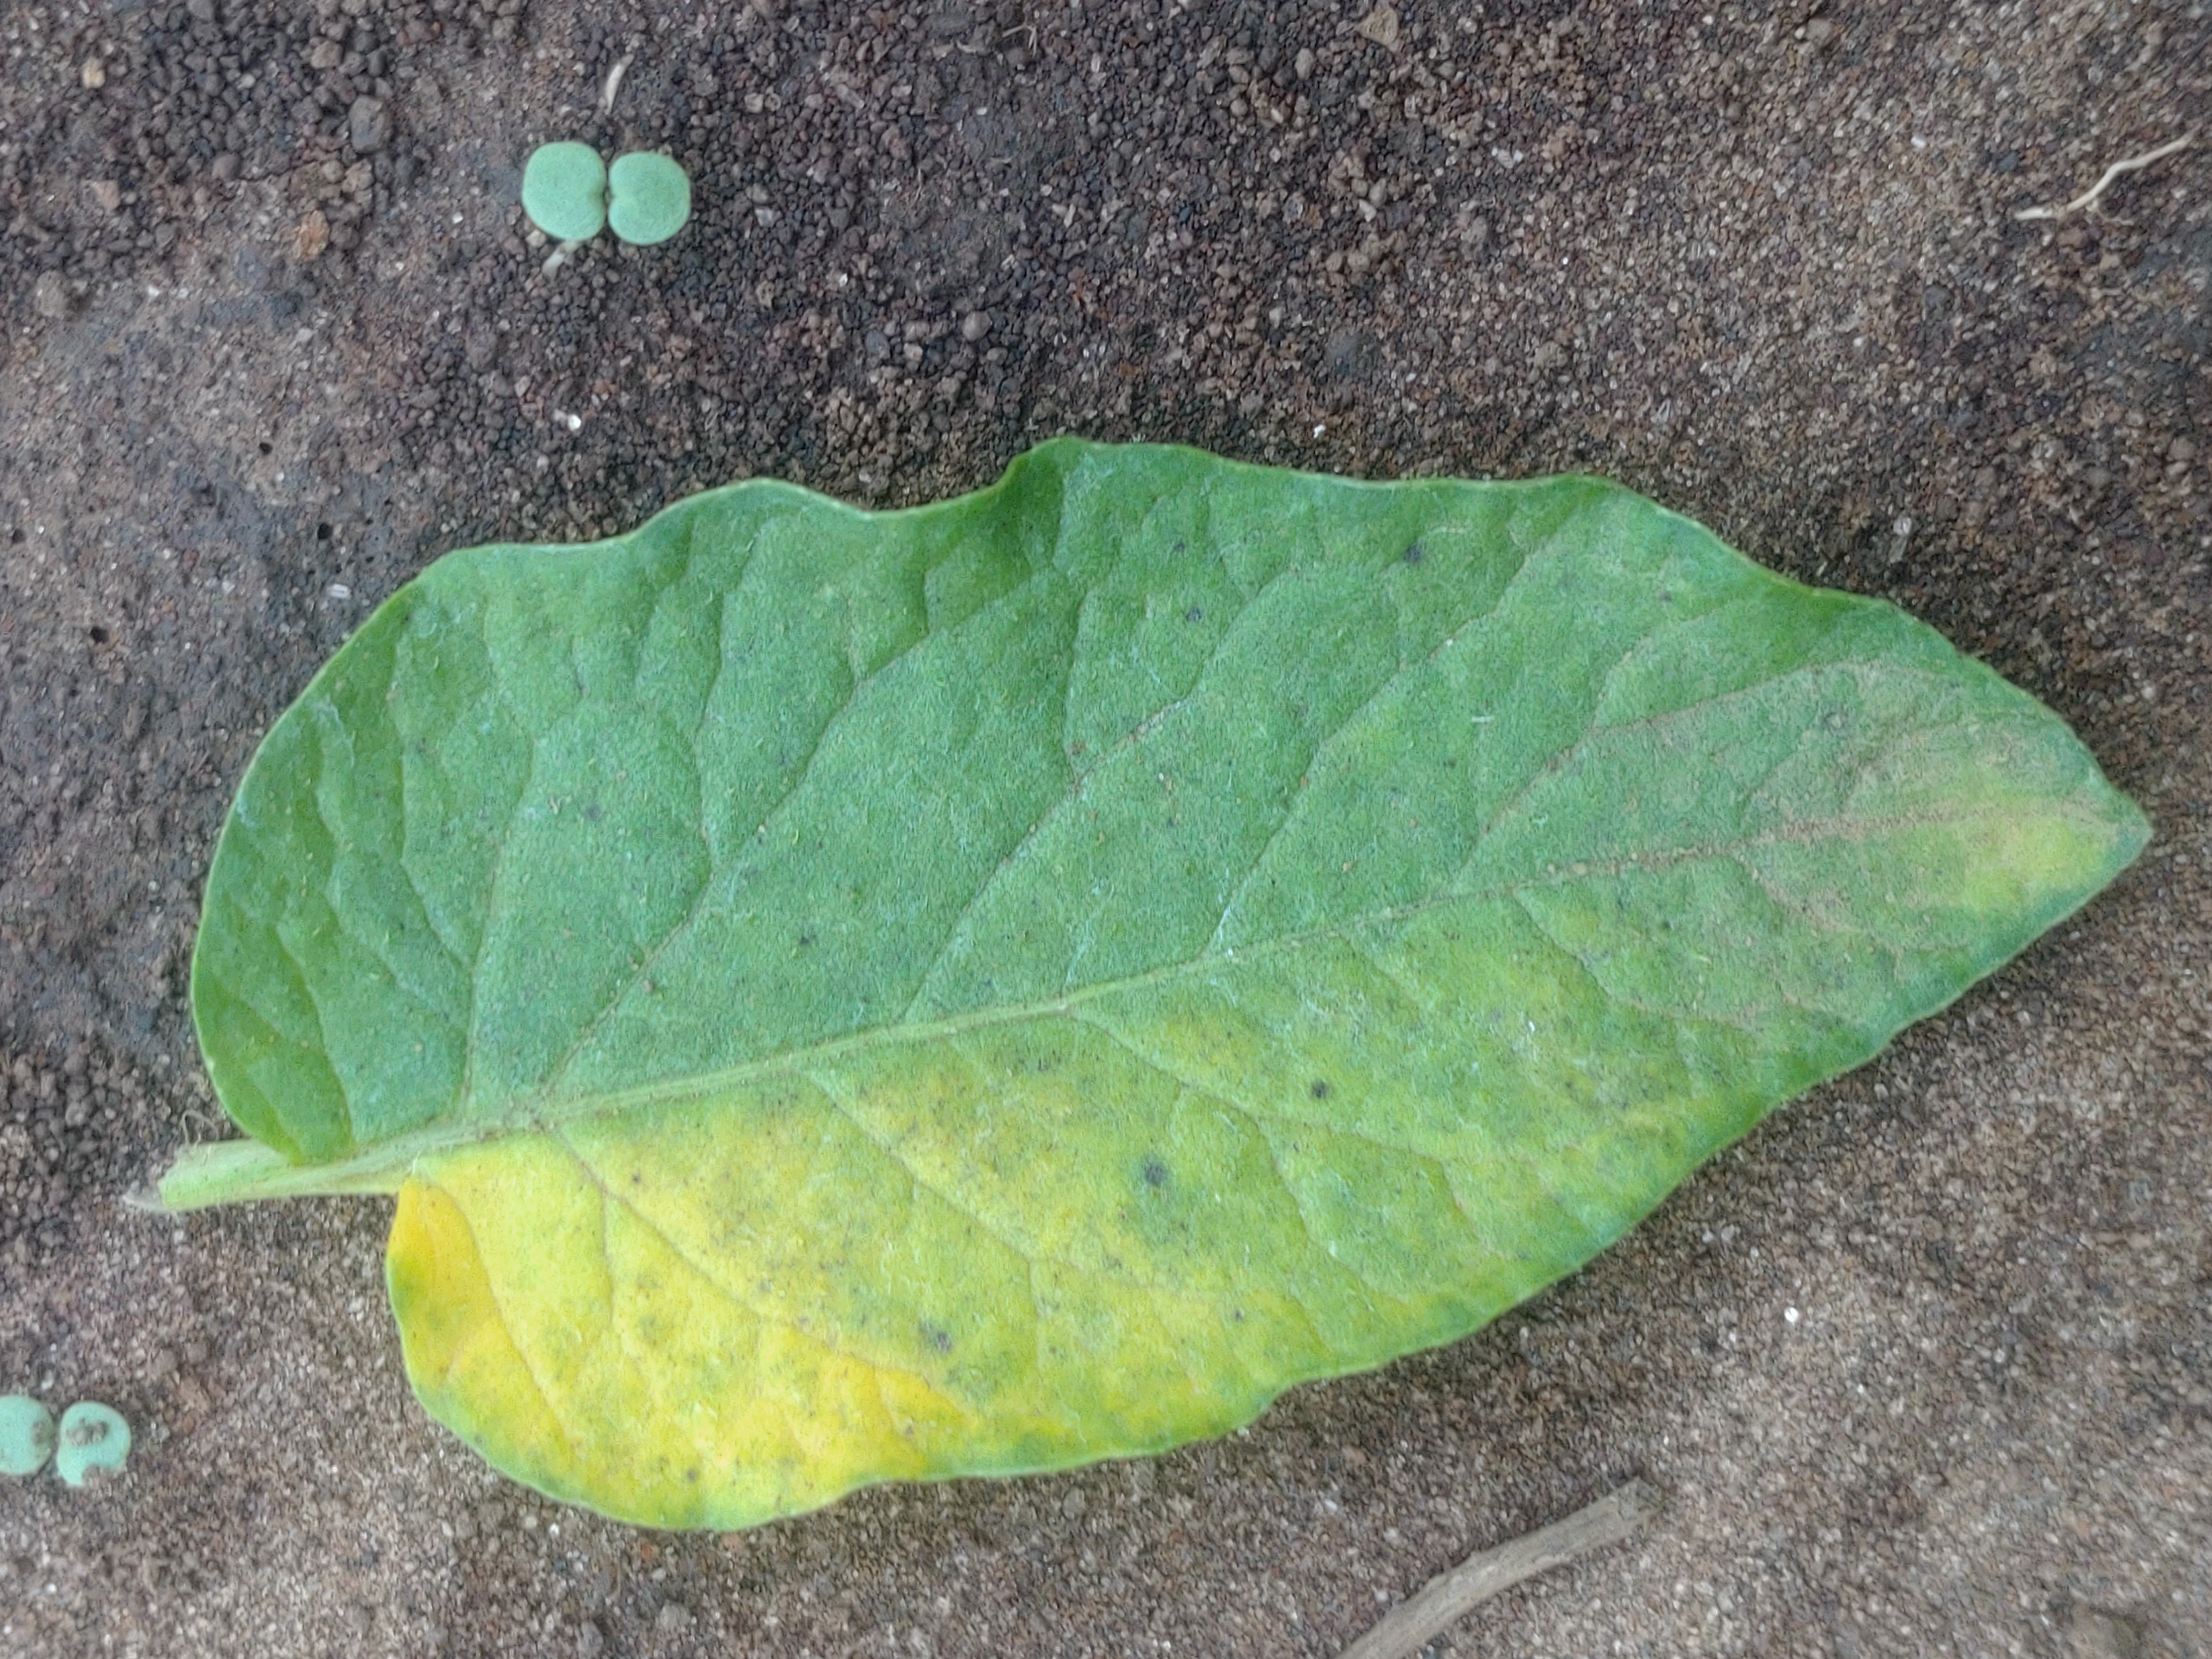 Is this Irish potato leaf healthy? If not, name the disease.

late blight
